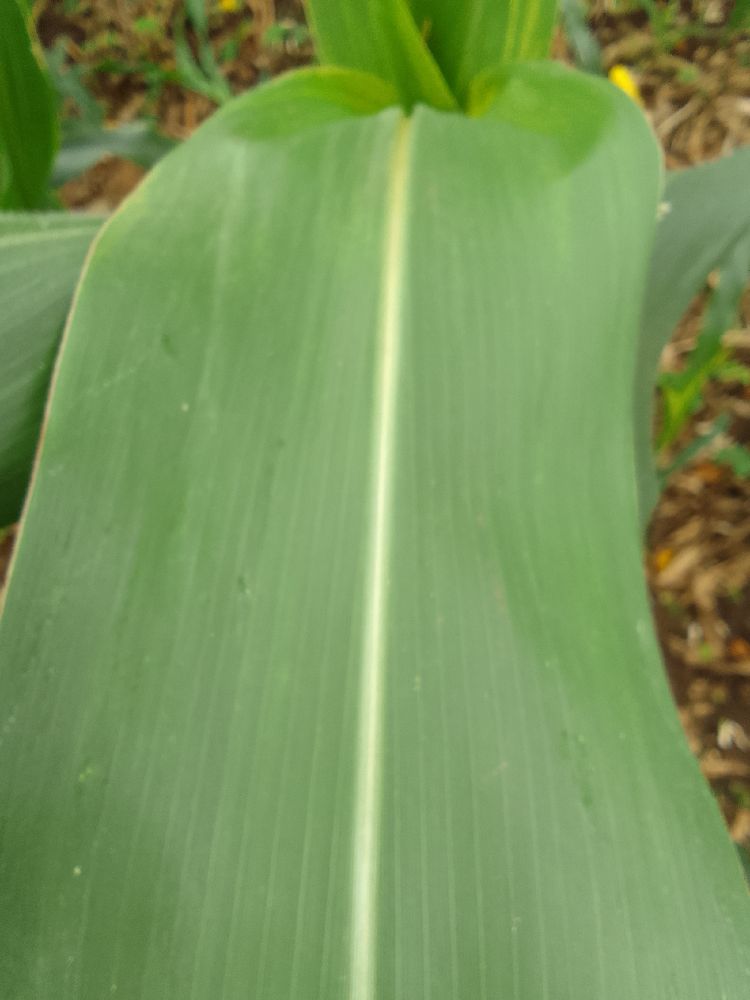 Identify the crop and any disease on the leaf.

maize, healthy
